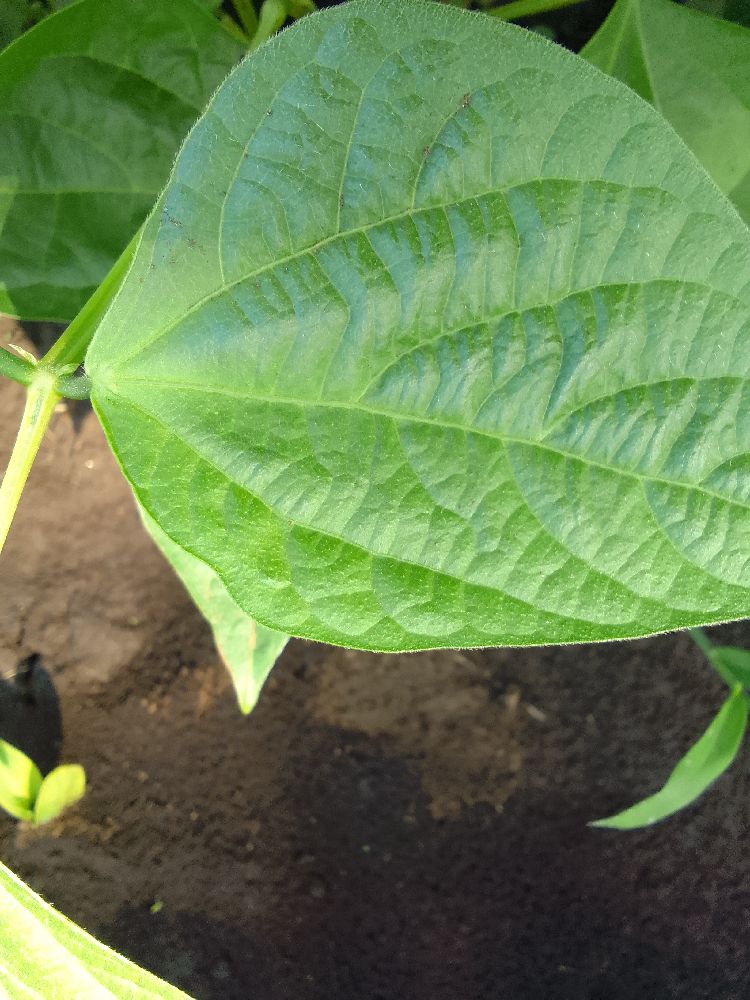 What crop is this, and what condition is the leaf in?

common bean, healthy
